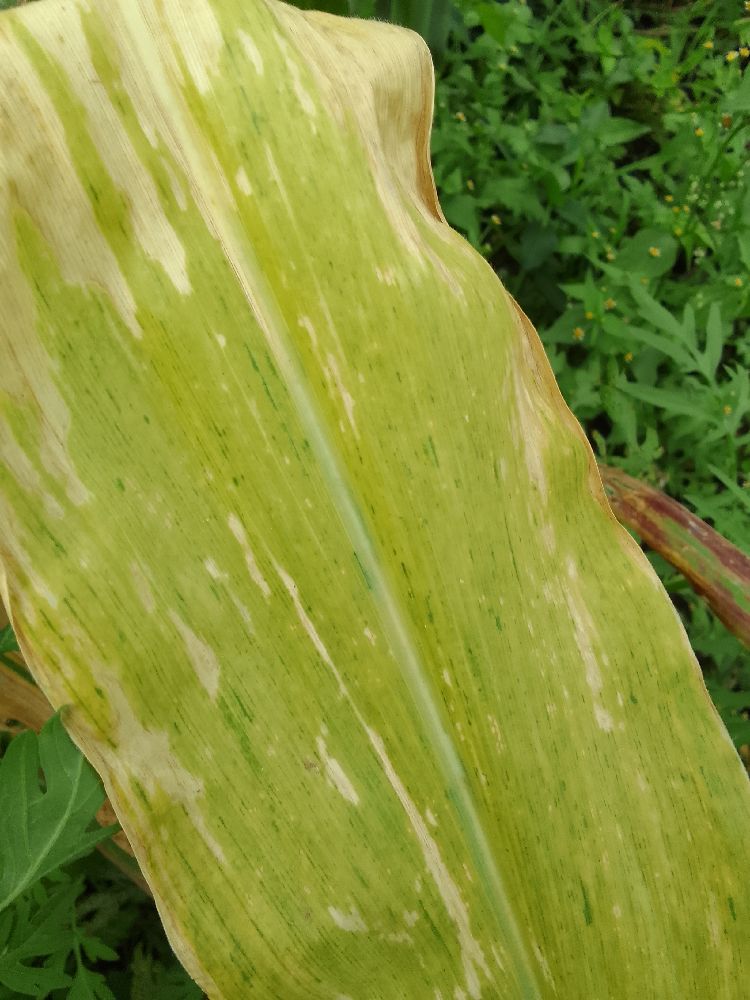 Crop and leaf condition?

maize, maize lethal necrosis
